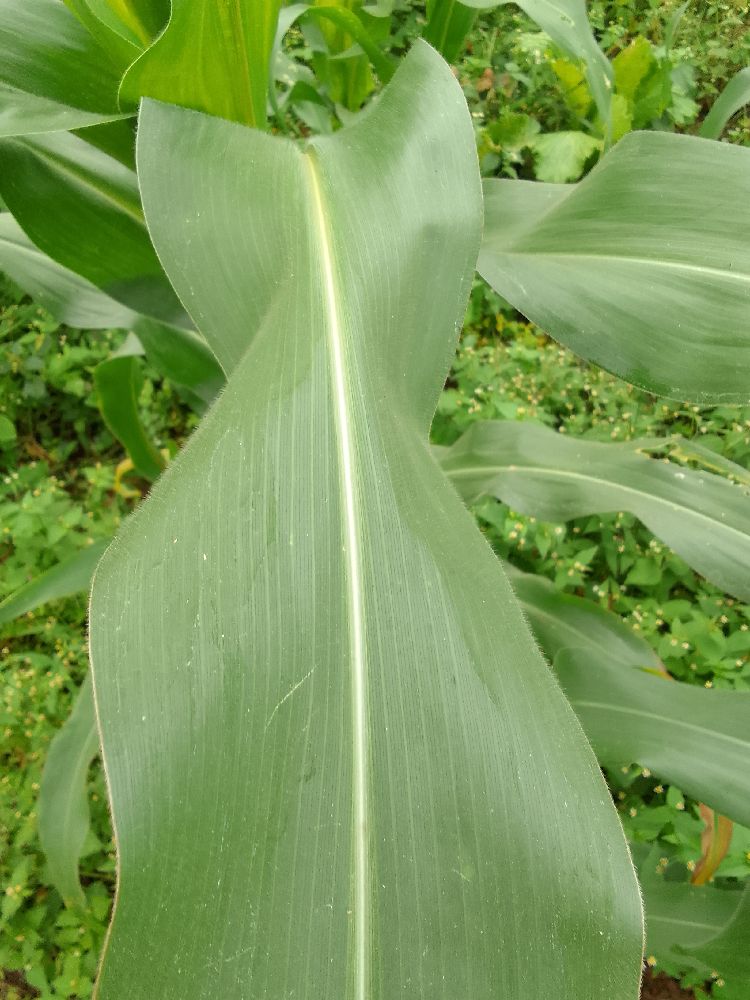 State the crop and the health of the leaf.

maize, healthy
